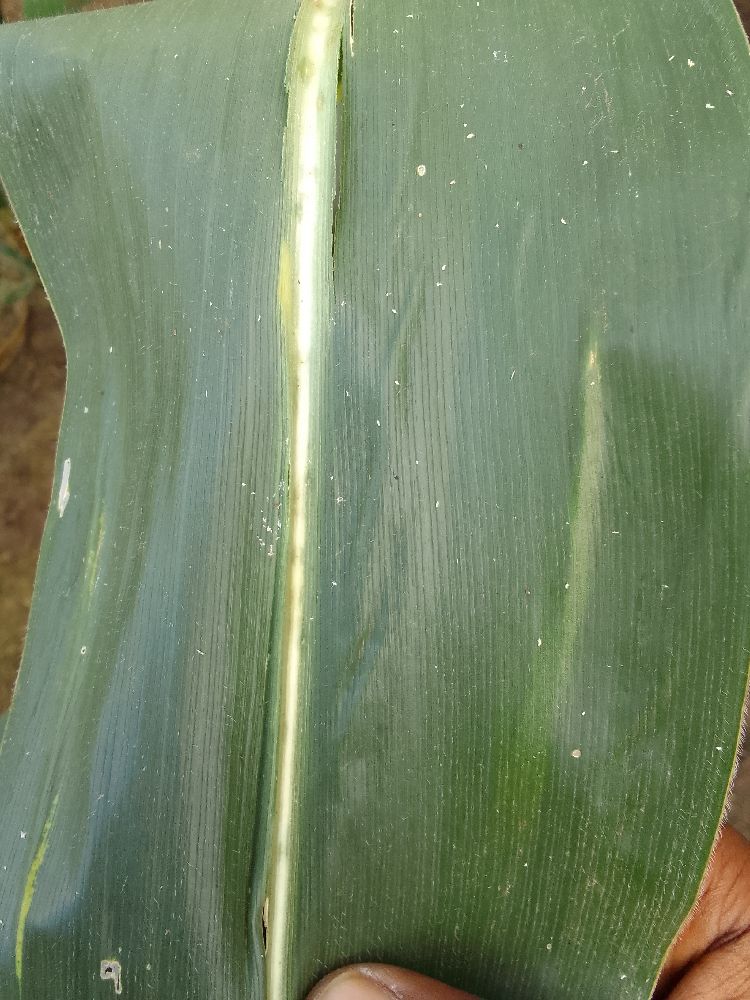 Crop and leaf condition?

maize, healthy
